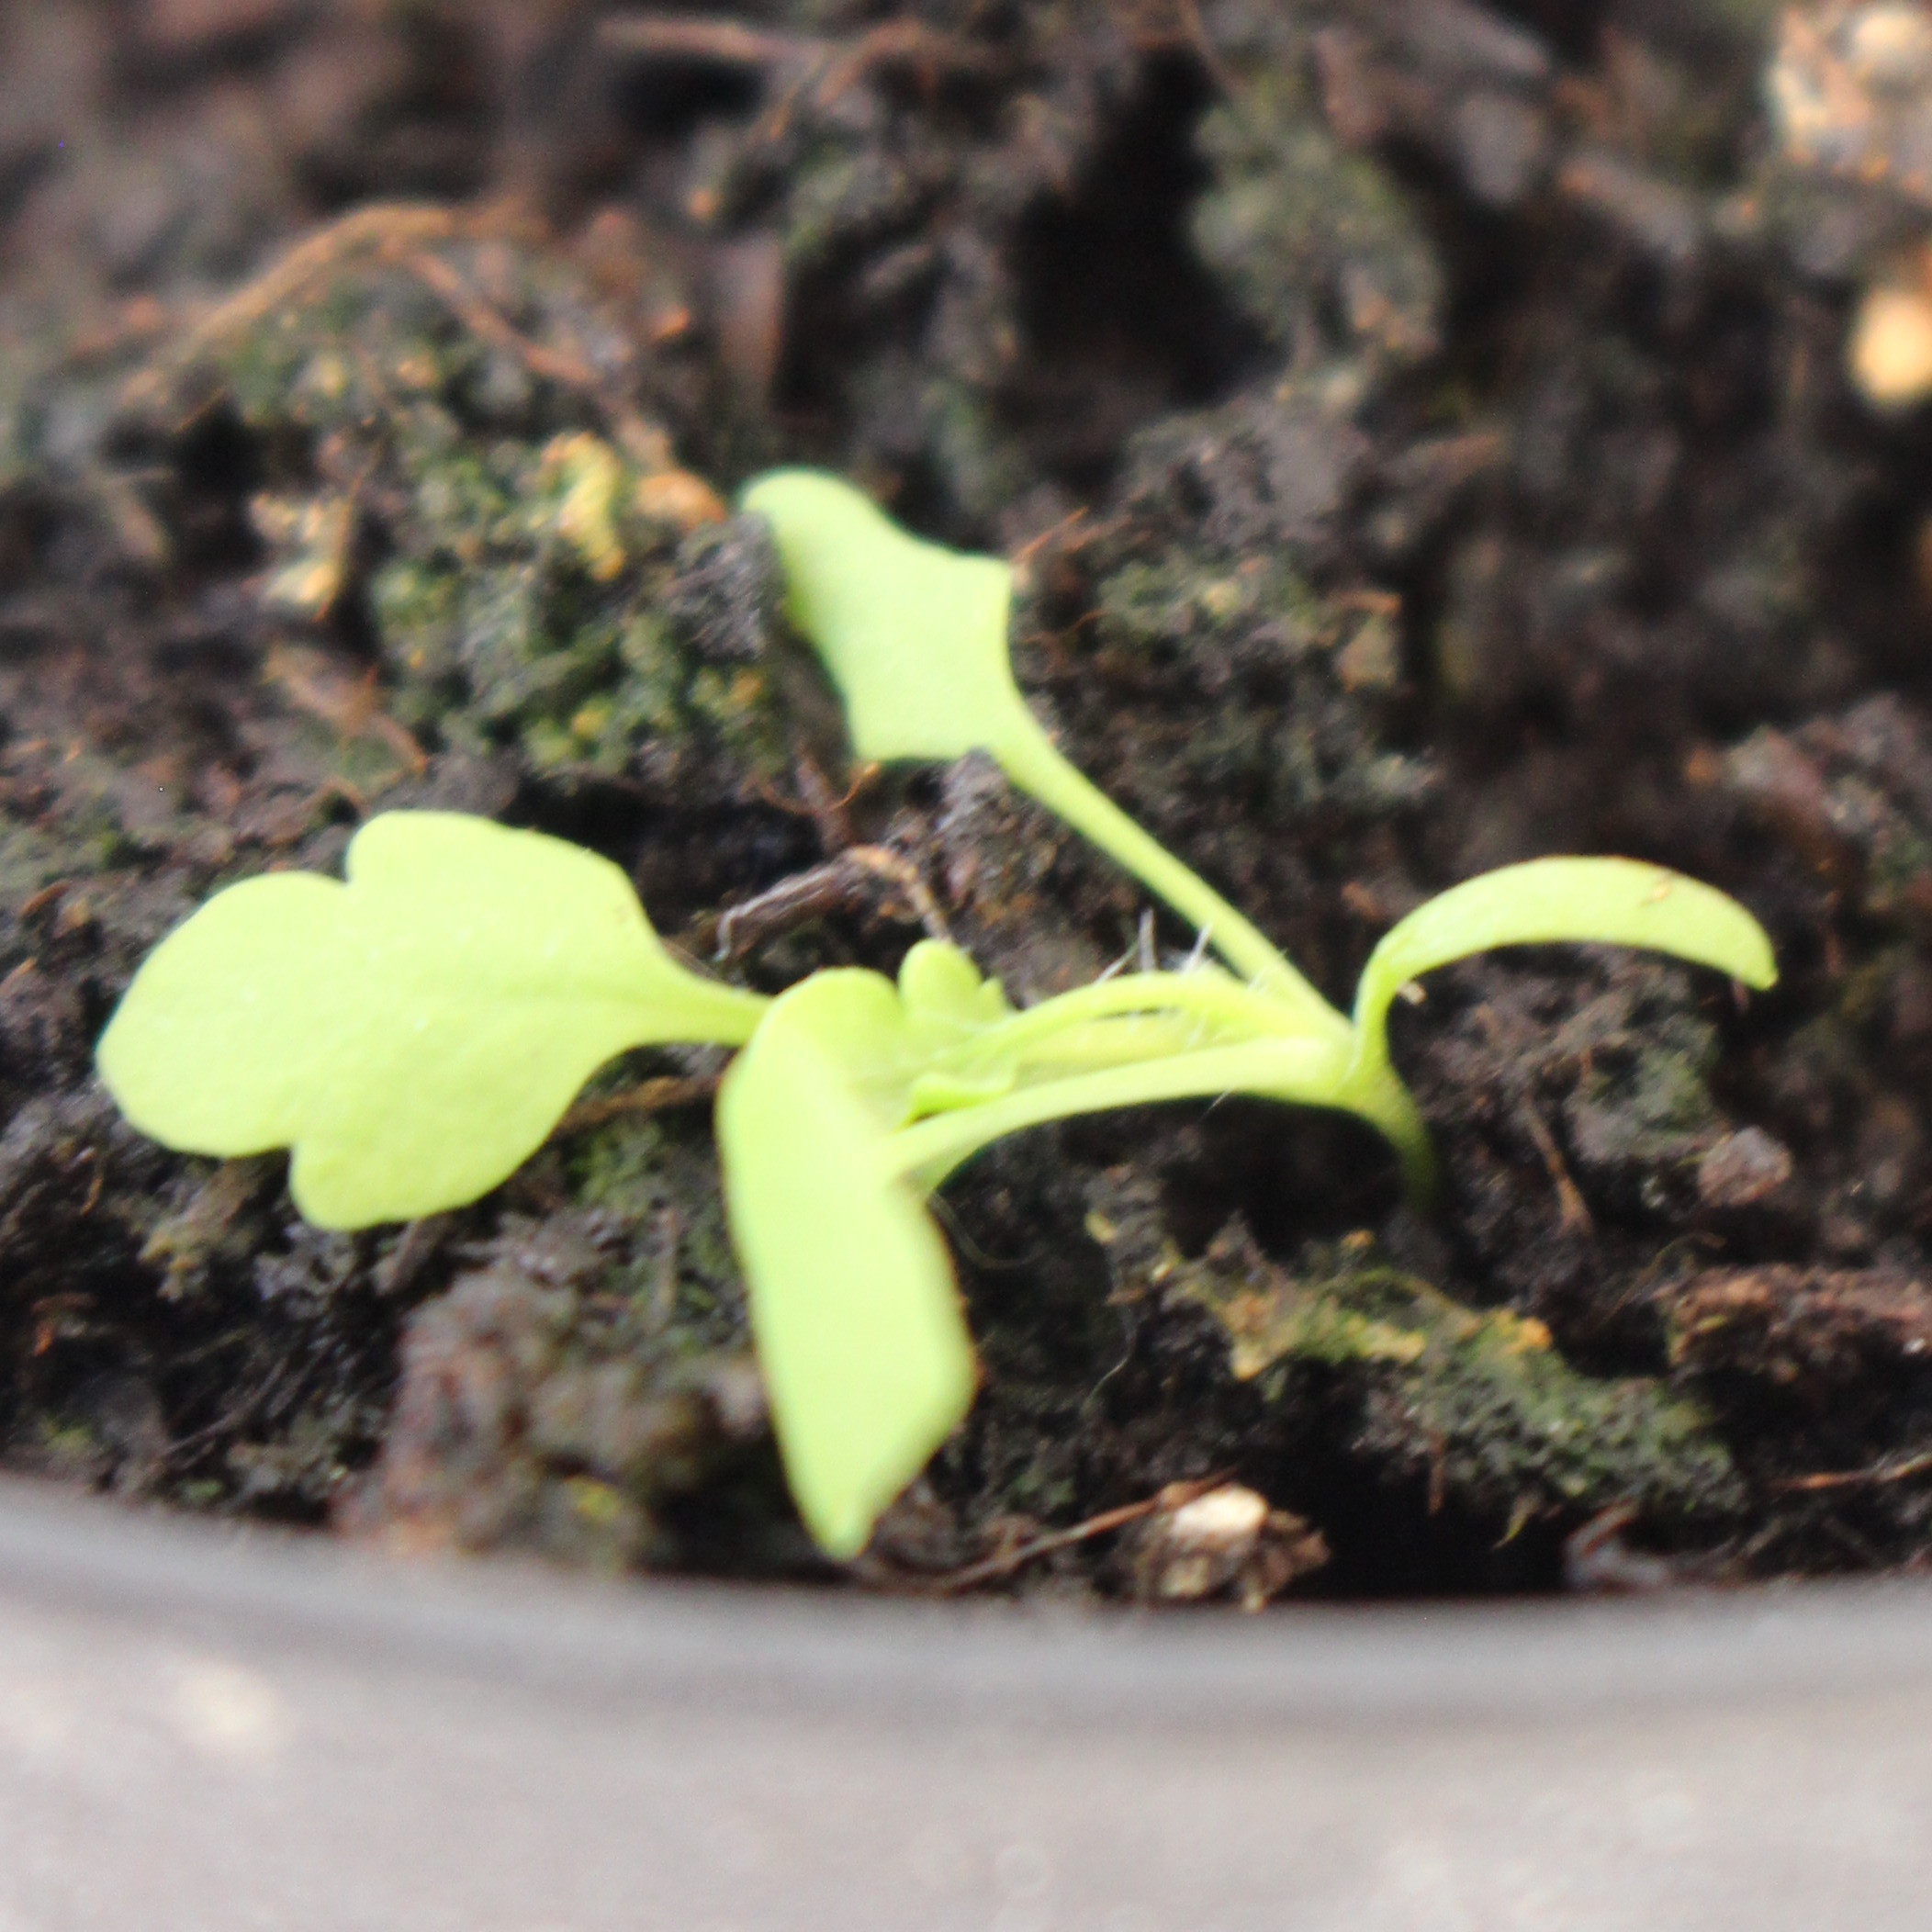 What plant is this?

Papaver rhoeas
